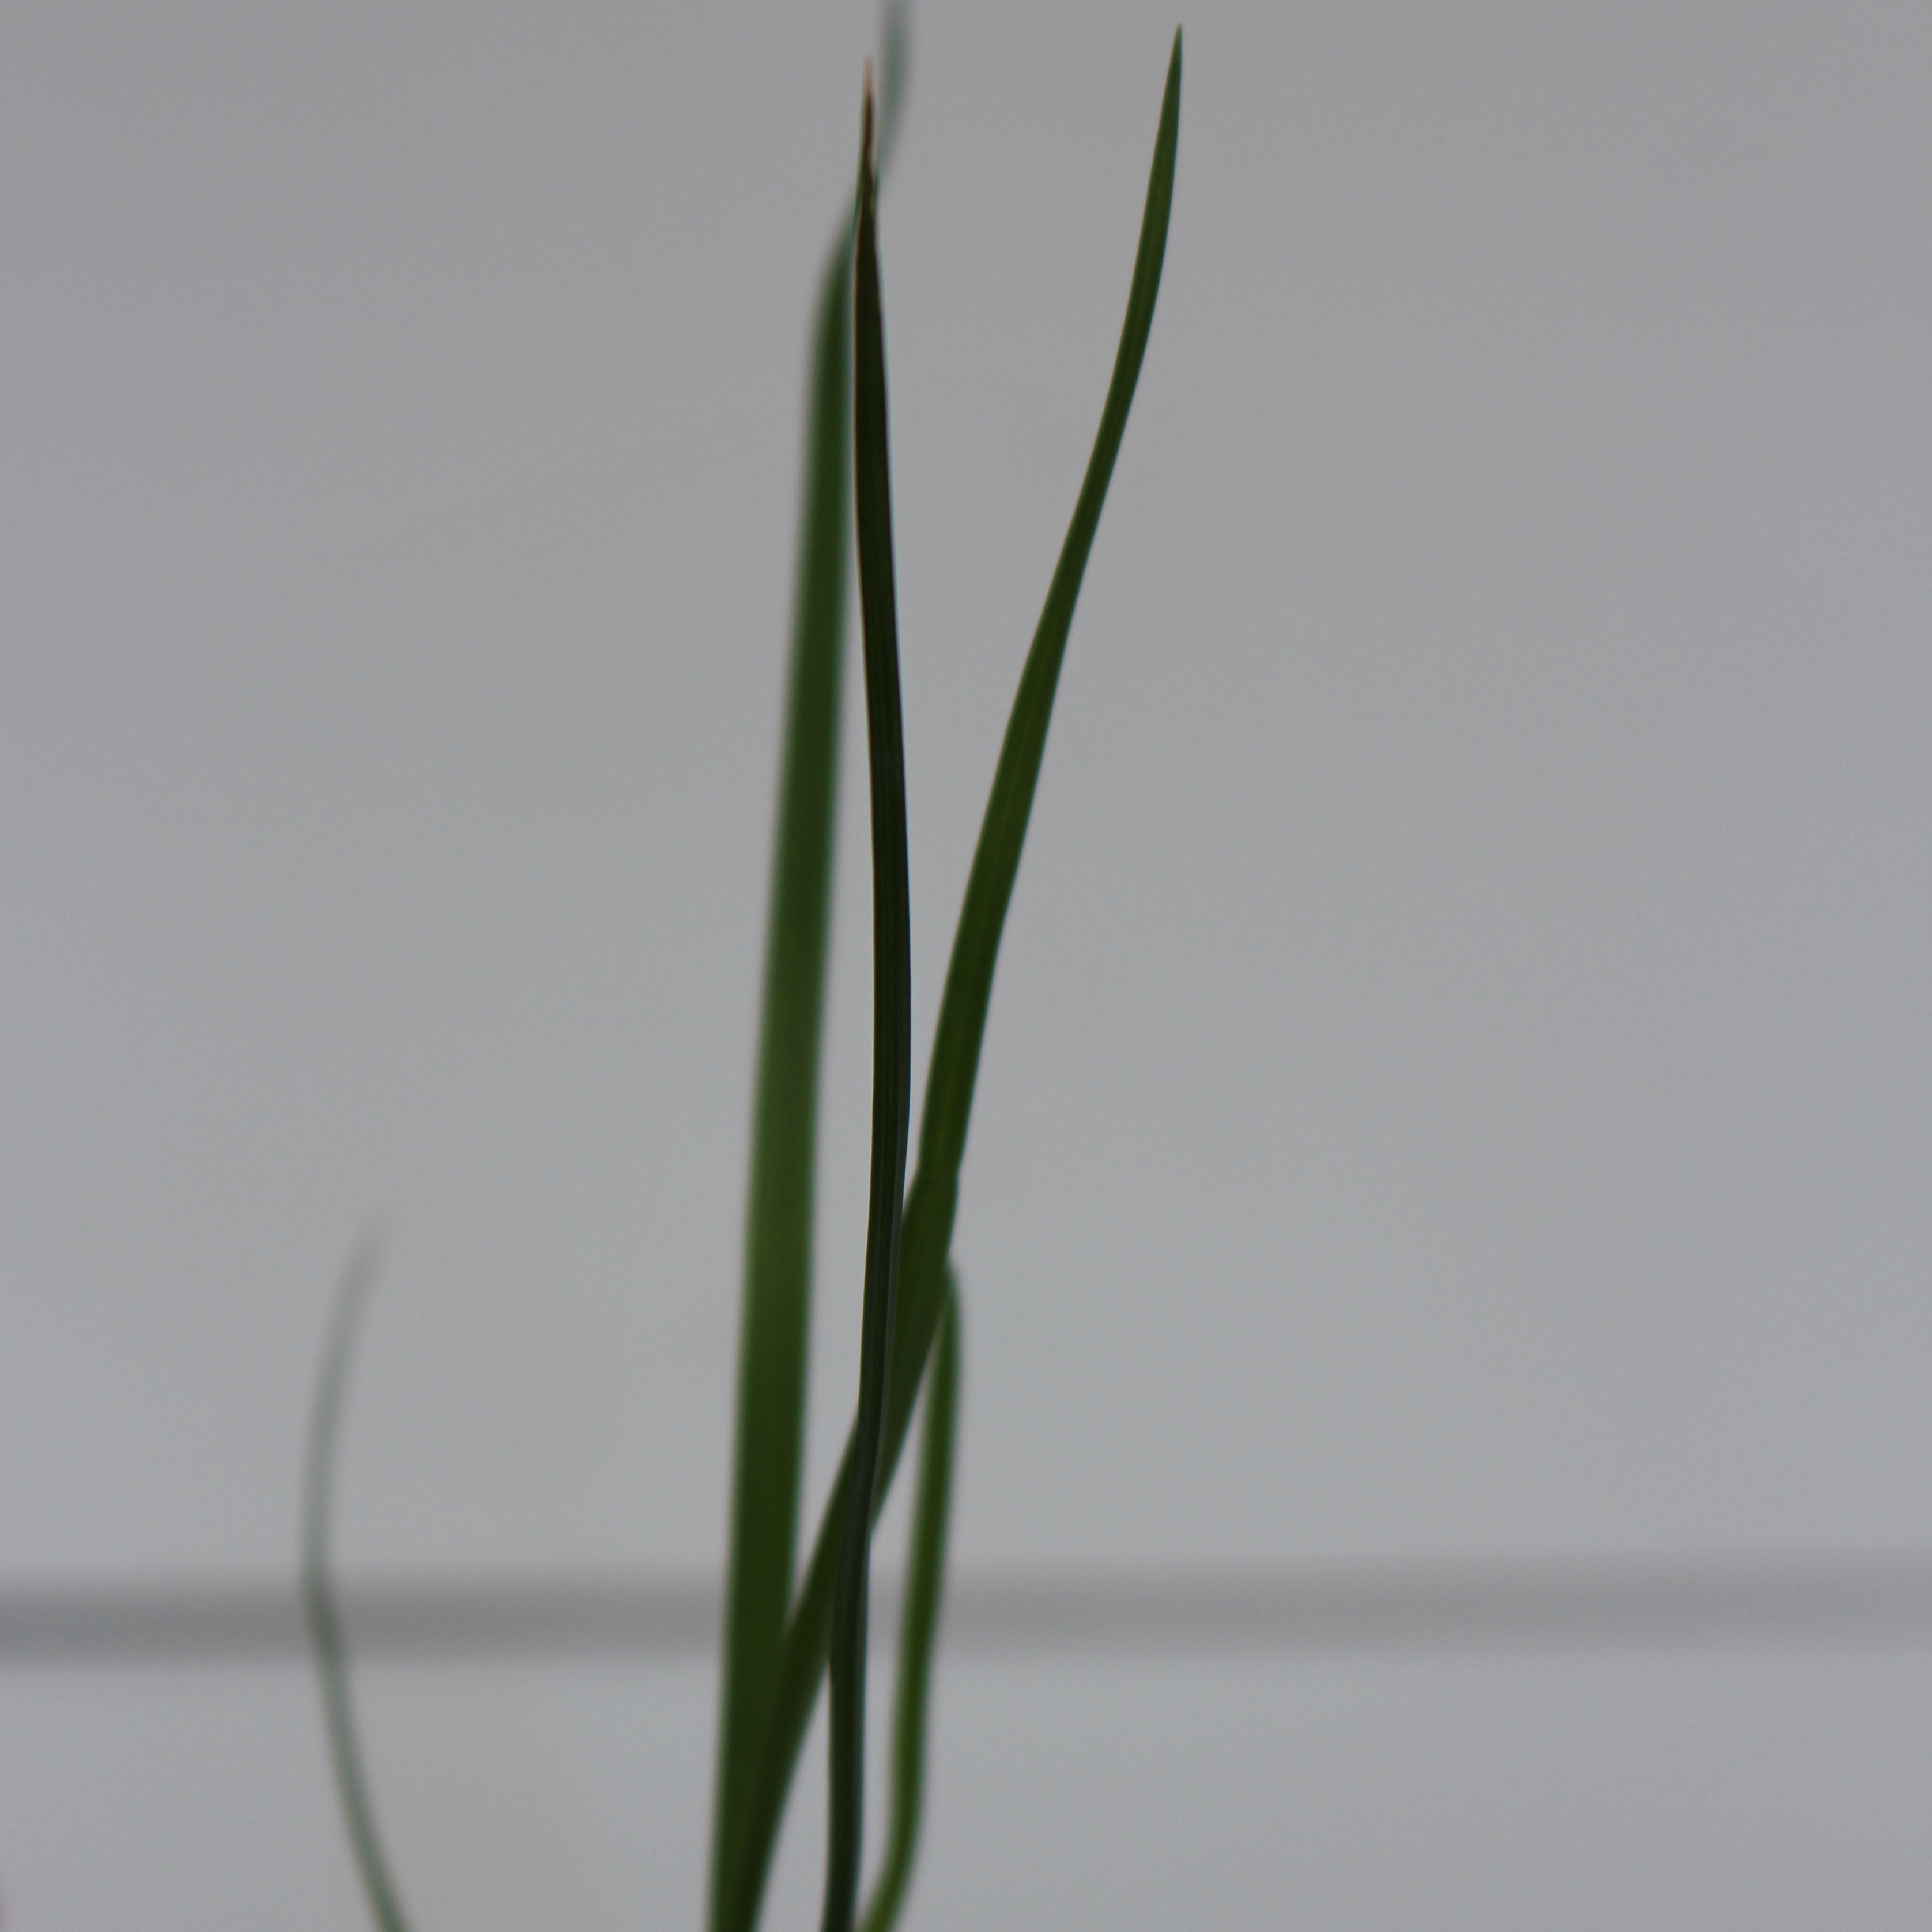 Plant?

Lolium multiflorum
